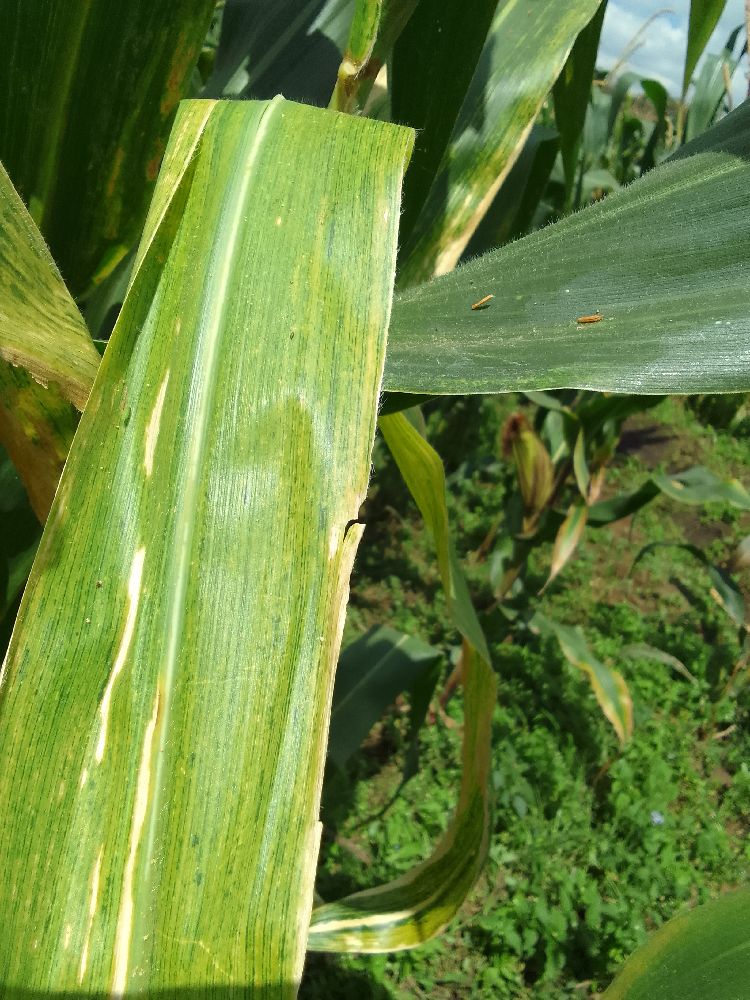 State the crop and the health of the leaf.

maize, maize lethal necrosis
